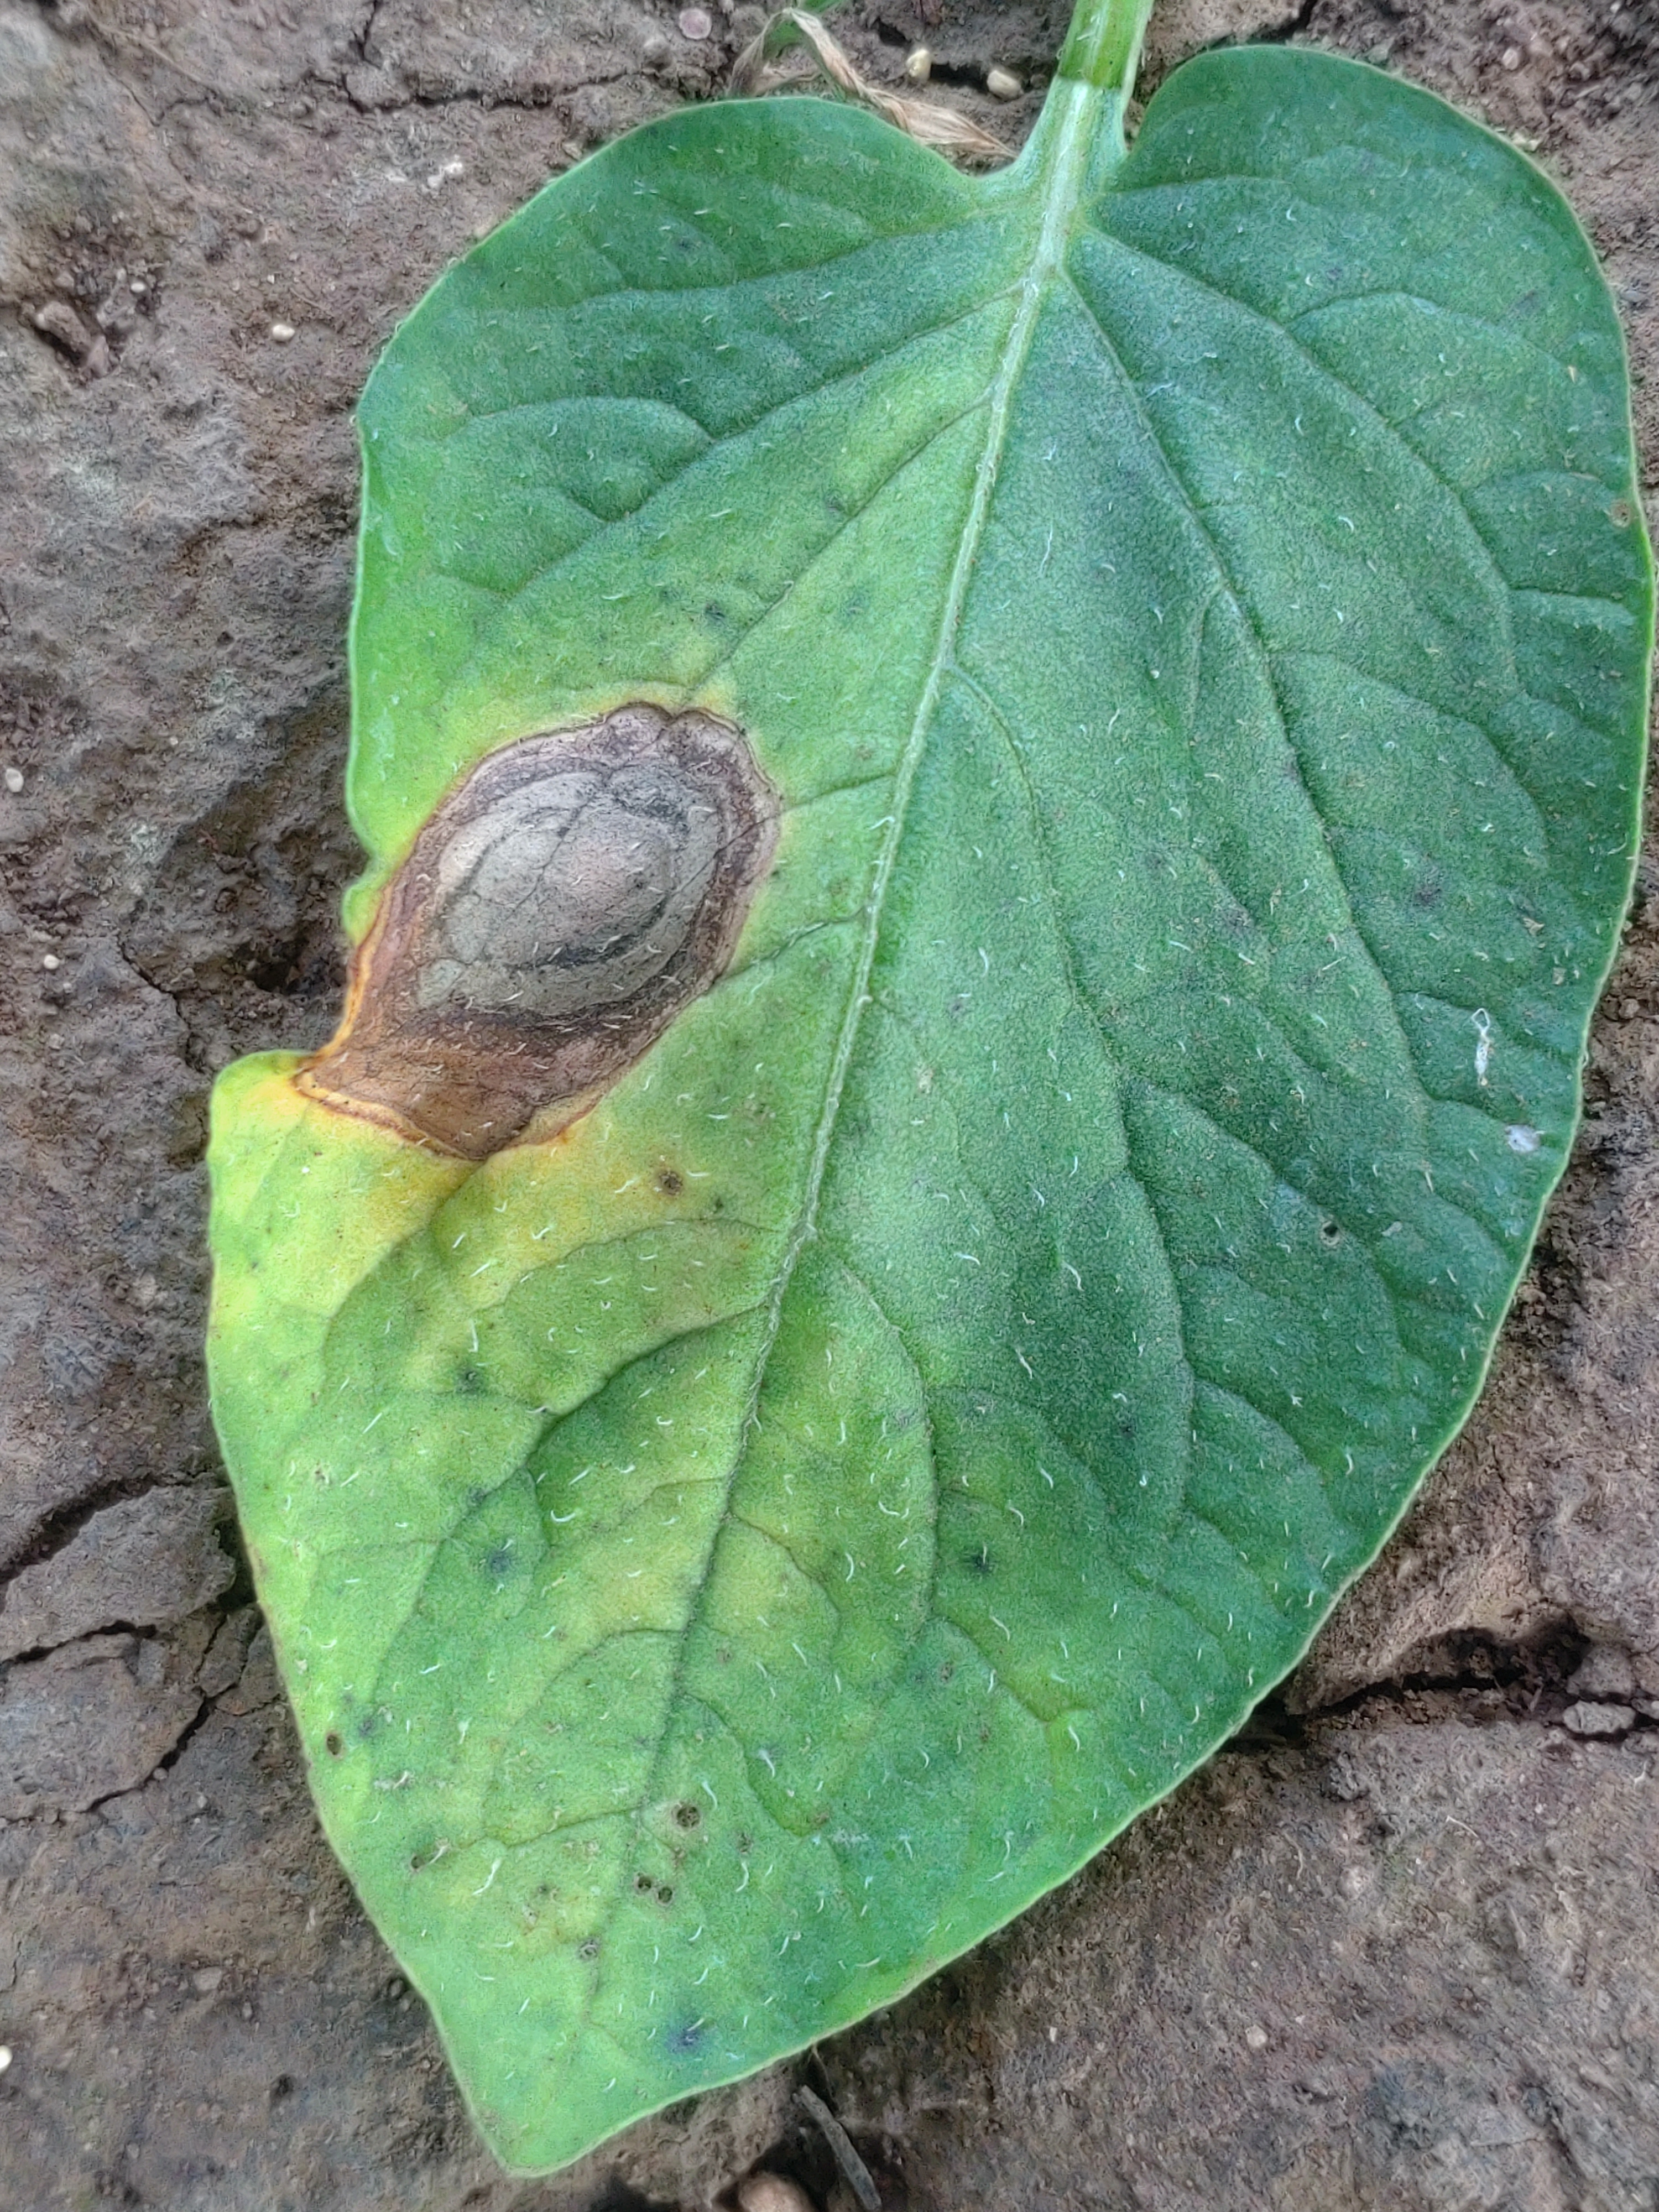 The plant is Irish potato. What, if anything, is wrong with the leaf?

early blight
